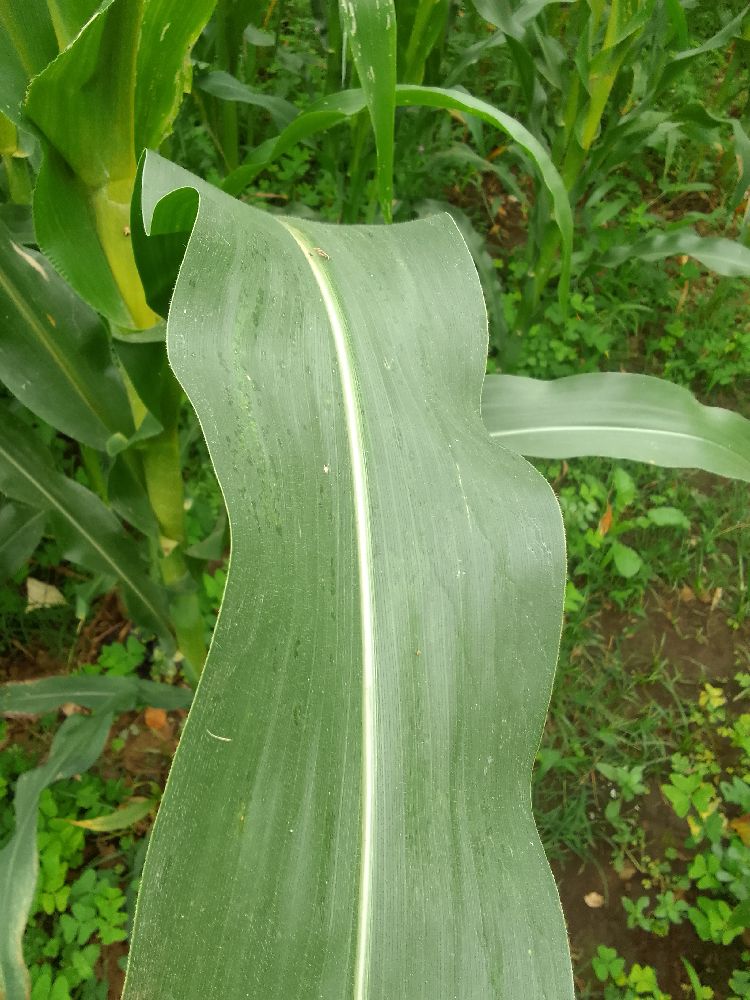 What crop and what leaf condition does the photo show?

maize, healthy
